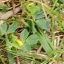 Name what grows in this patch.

unstructured weed
